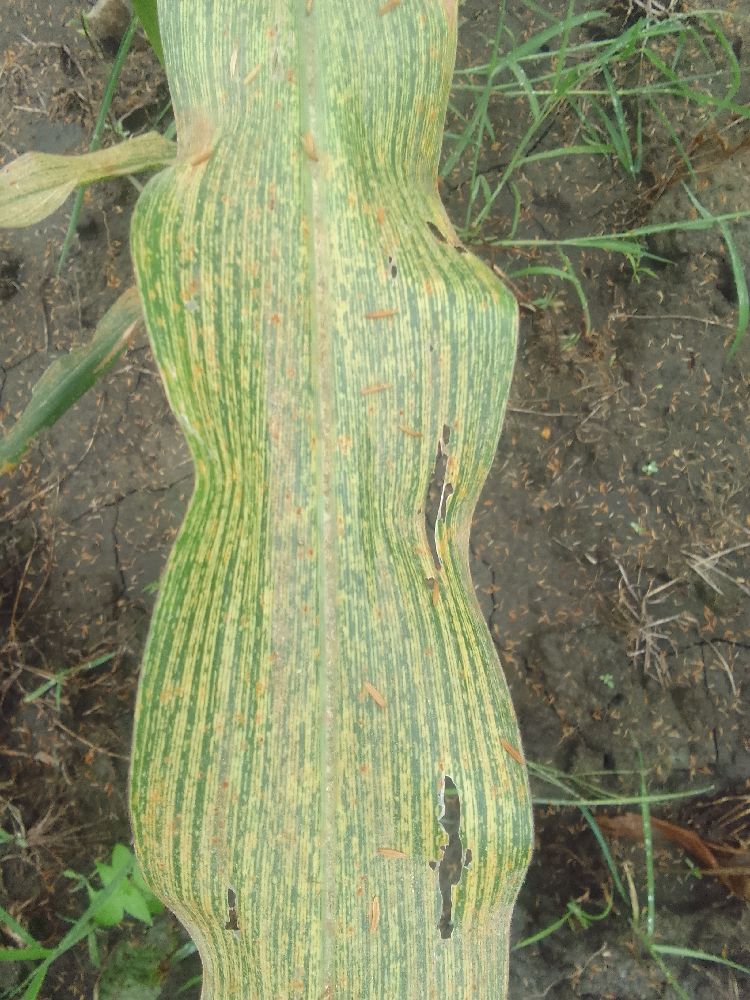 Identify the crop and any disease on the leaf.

maize, maize streak virus
